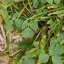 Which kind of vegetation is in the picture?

unstructured weed
